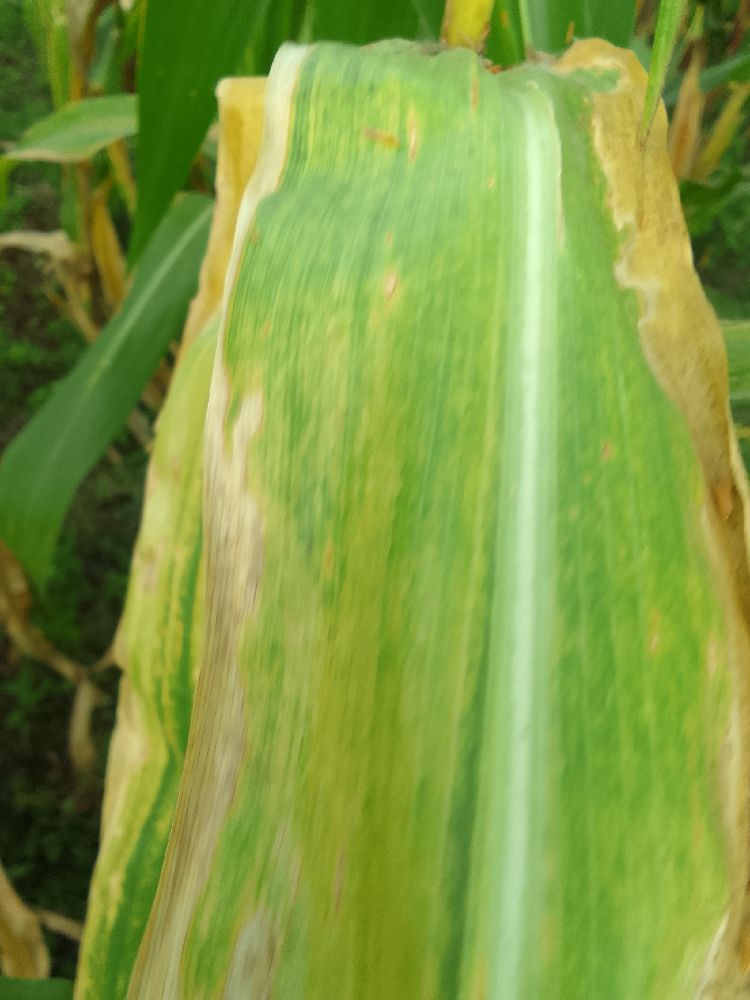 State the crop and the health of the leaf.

maize, maize lethal necrosis
